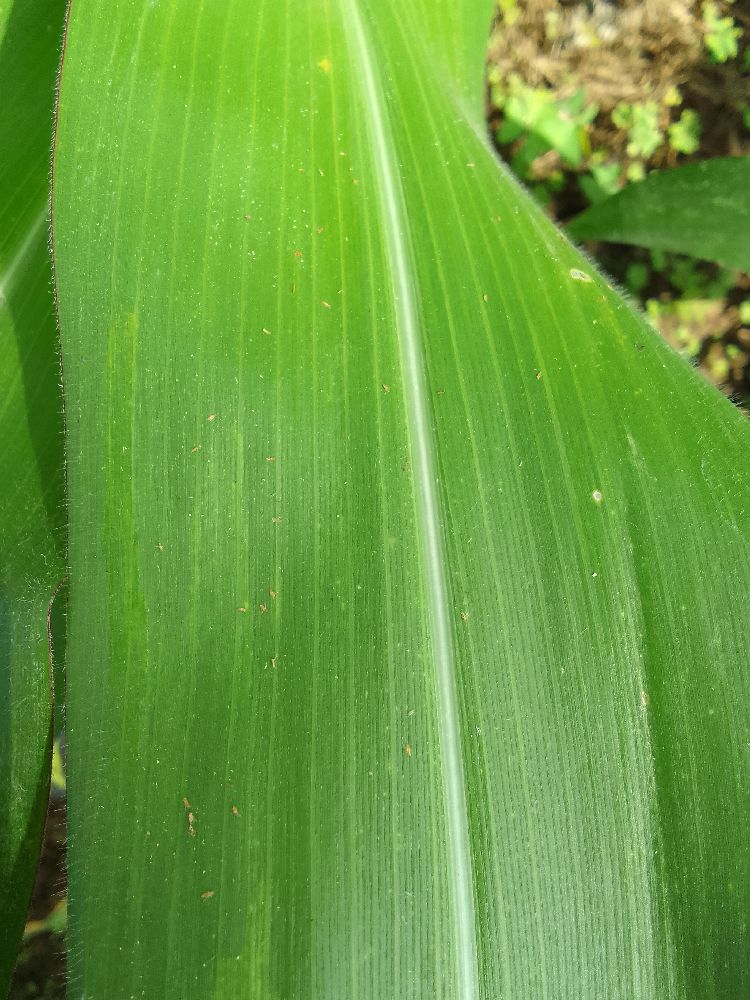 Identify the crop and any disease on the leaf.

maize, healthy
